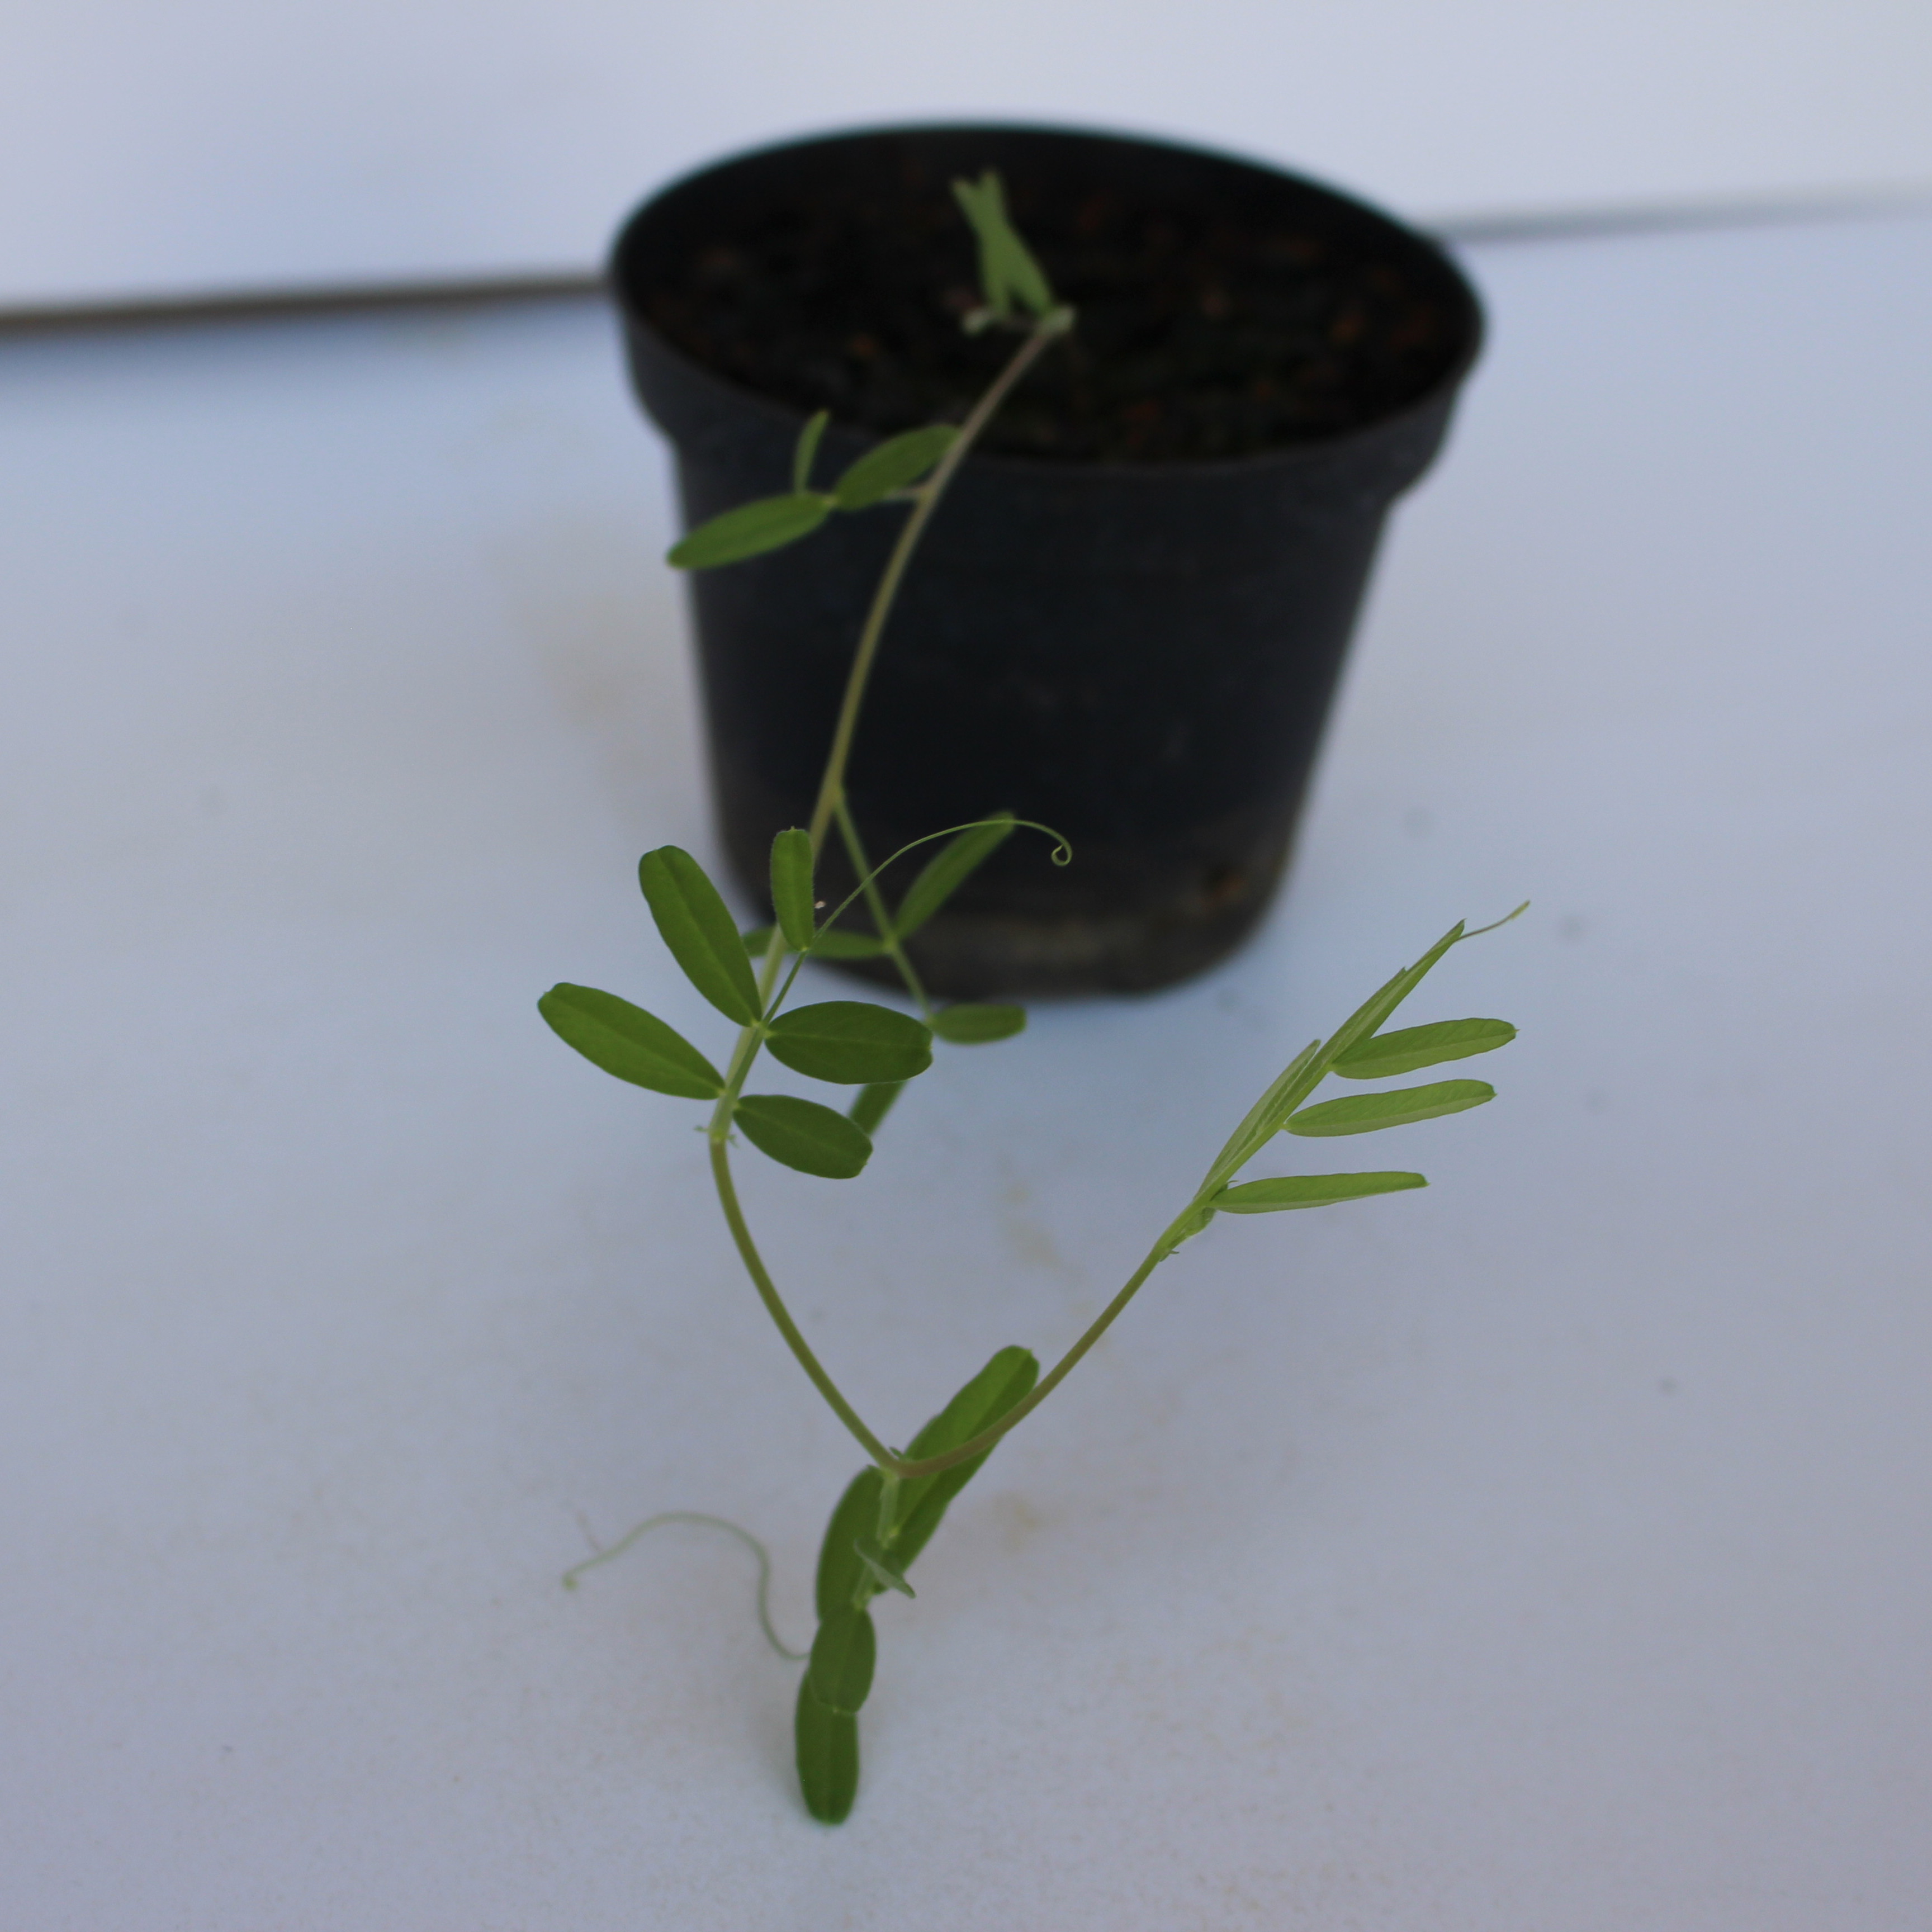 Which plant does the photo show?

Vicia sativa
